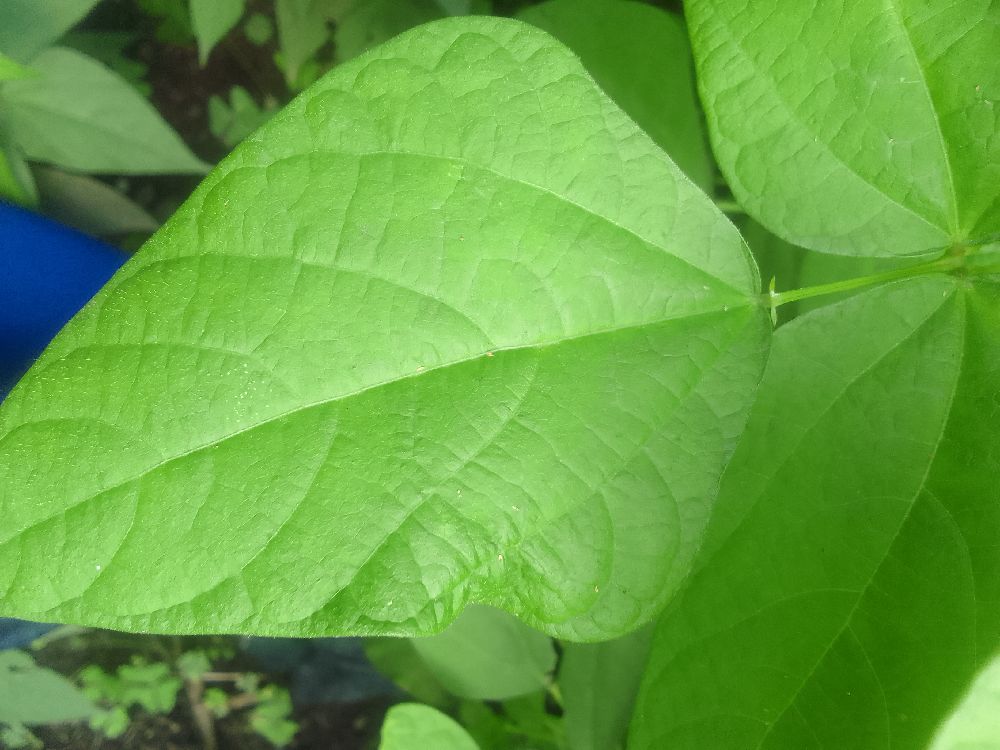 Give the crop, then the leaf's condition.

common bean, healthy
